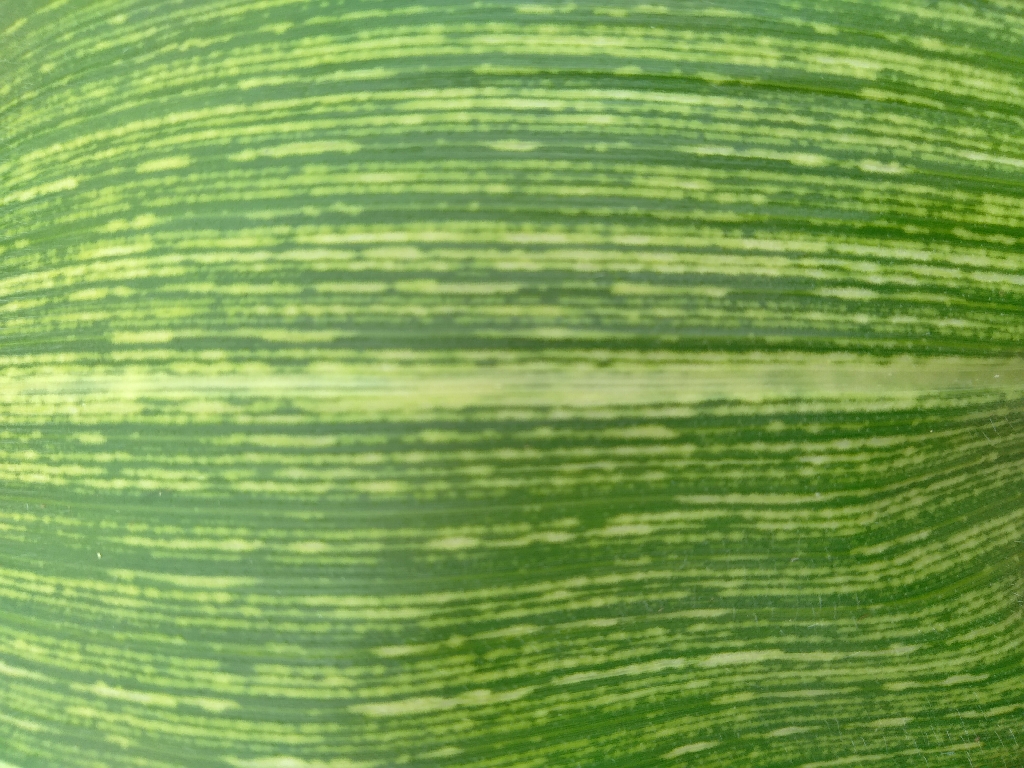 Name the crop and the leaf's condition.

maize, maize streak virus
